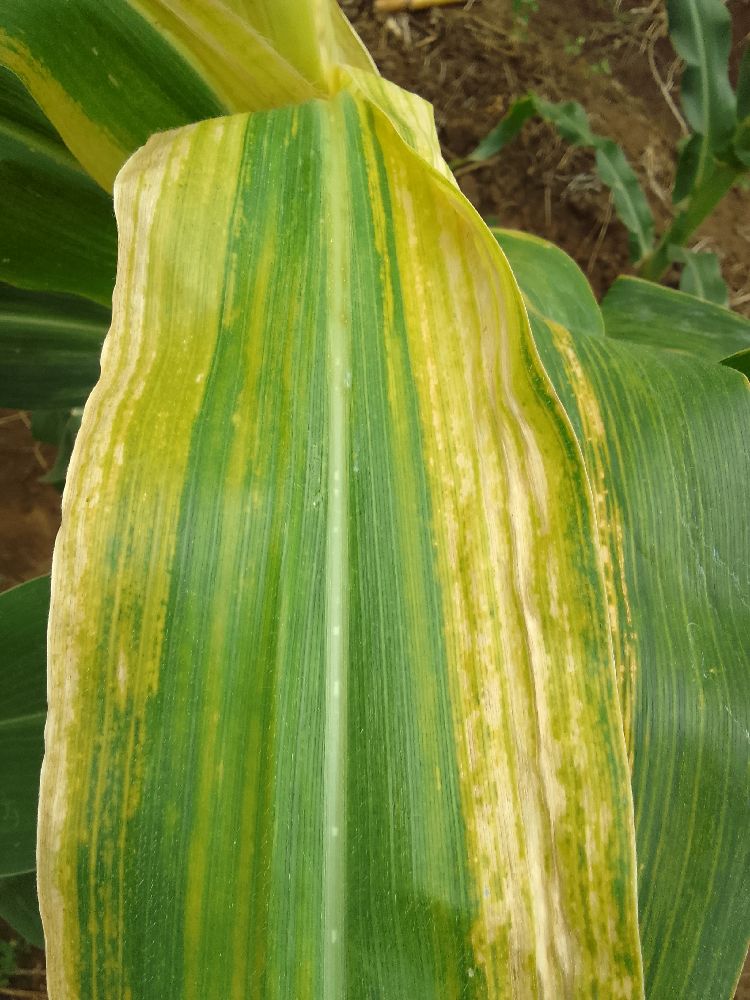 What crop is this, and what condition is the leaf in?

maize, maize lethal necrosis
